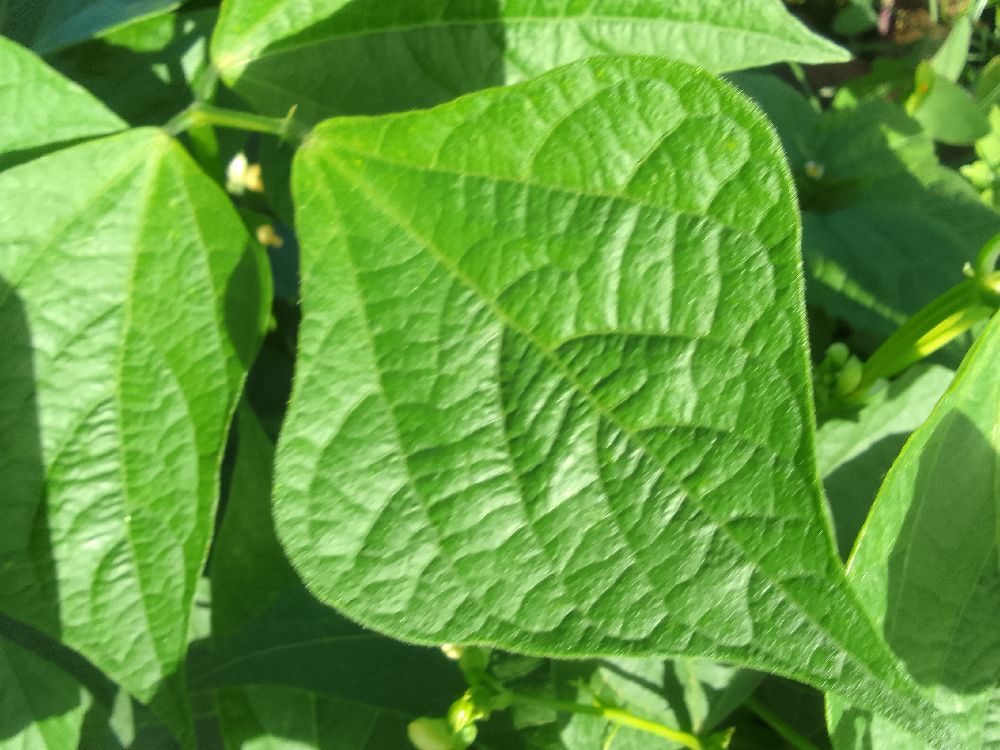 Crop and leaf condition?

common bean, healthy
